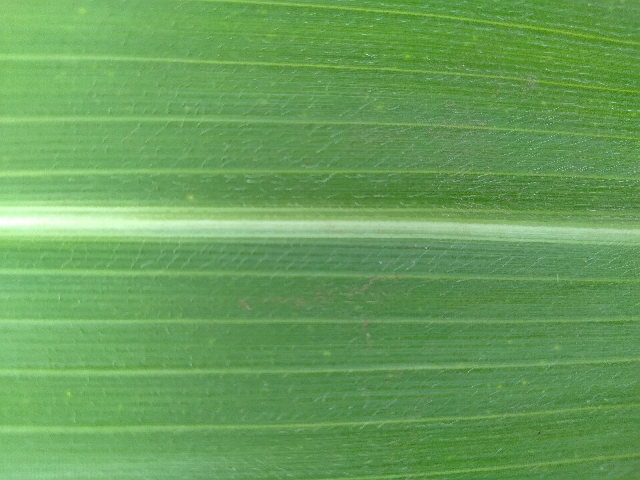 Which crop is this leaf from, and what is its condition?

maize, healthy
